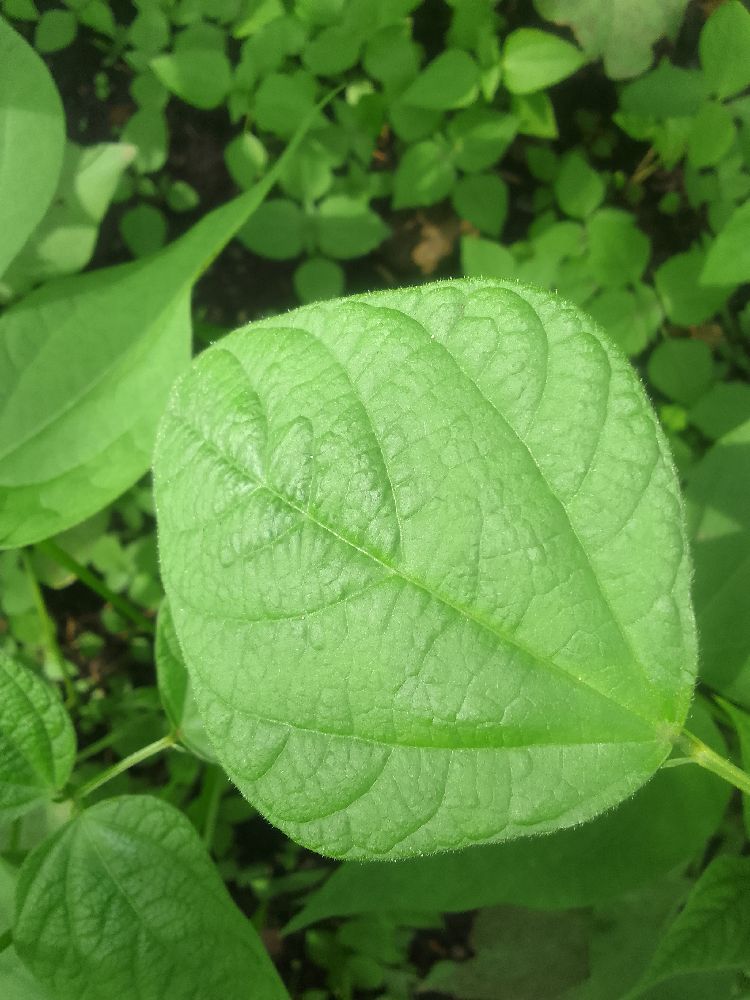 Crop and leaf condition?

common bean, healthy
